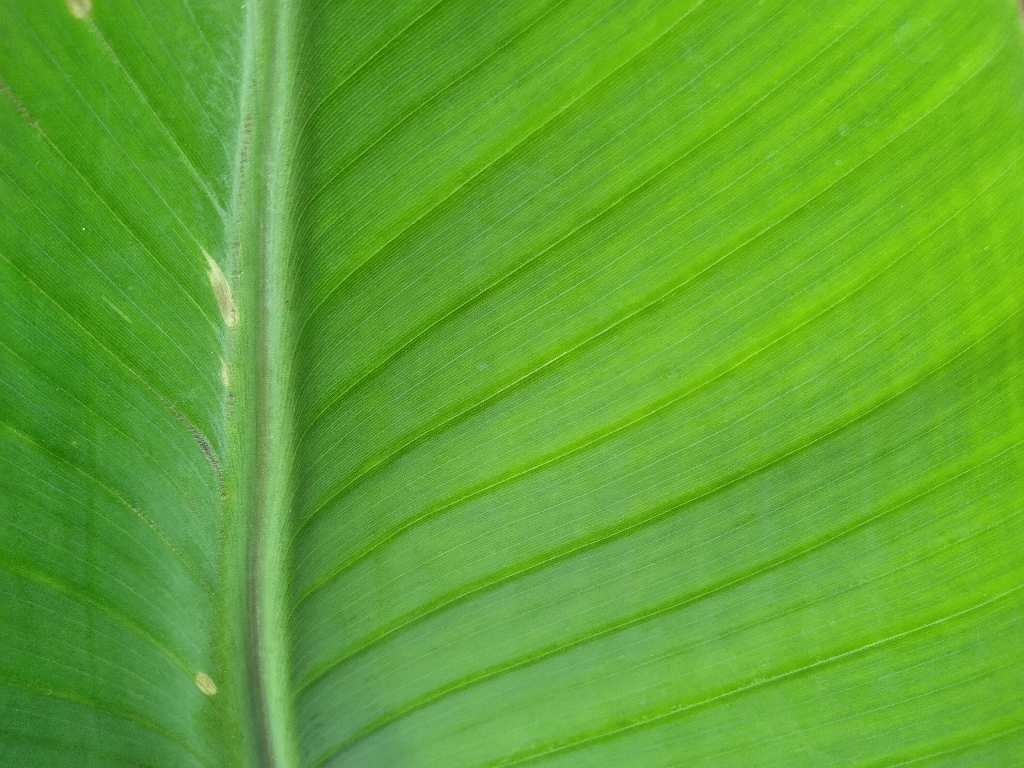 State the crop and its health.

banana, healthy
